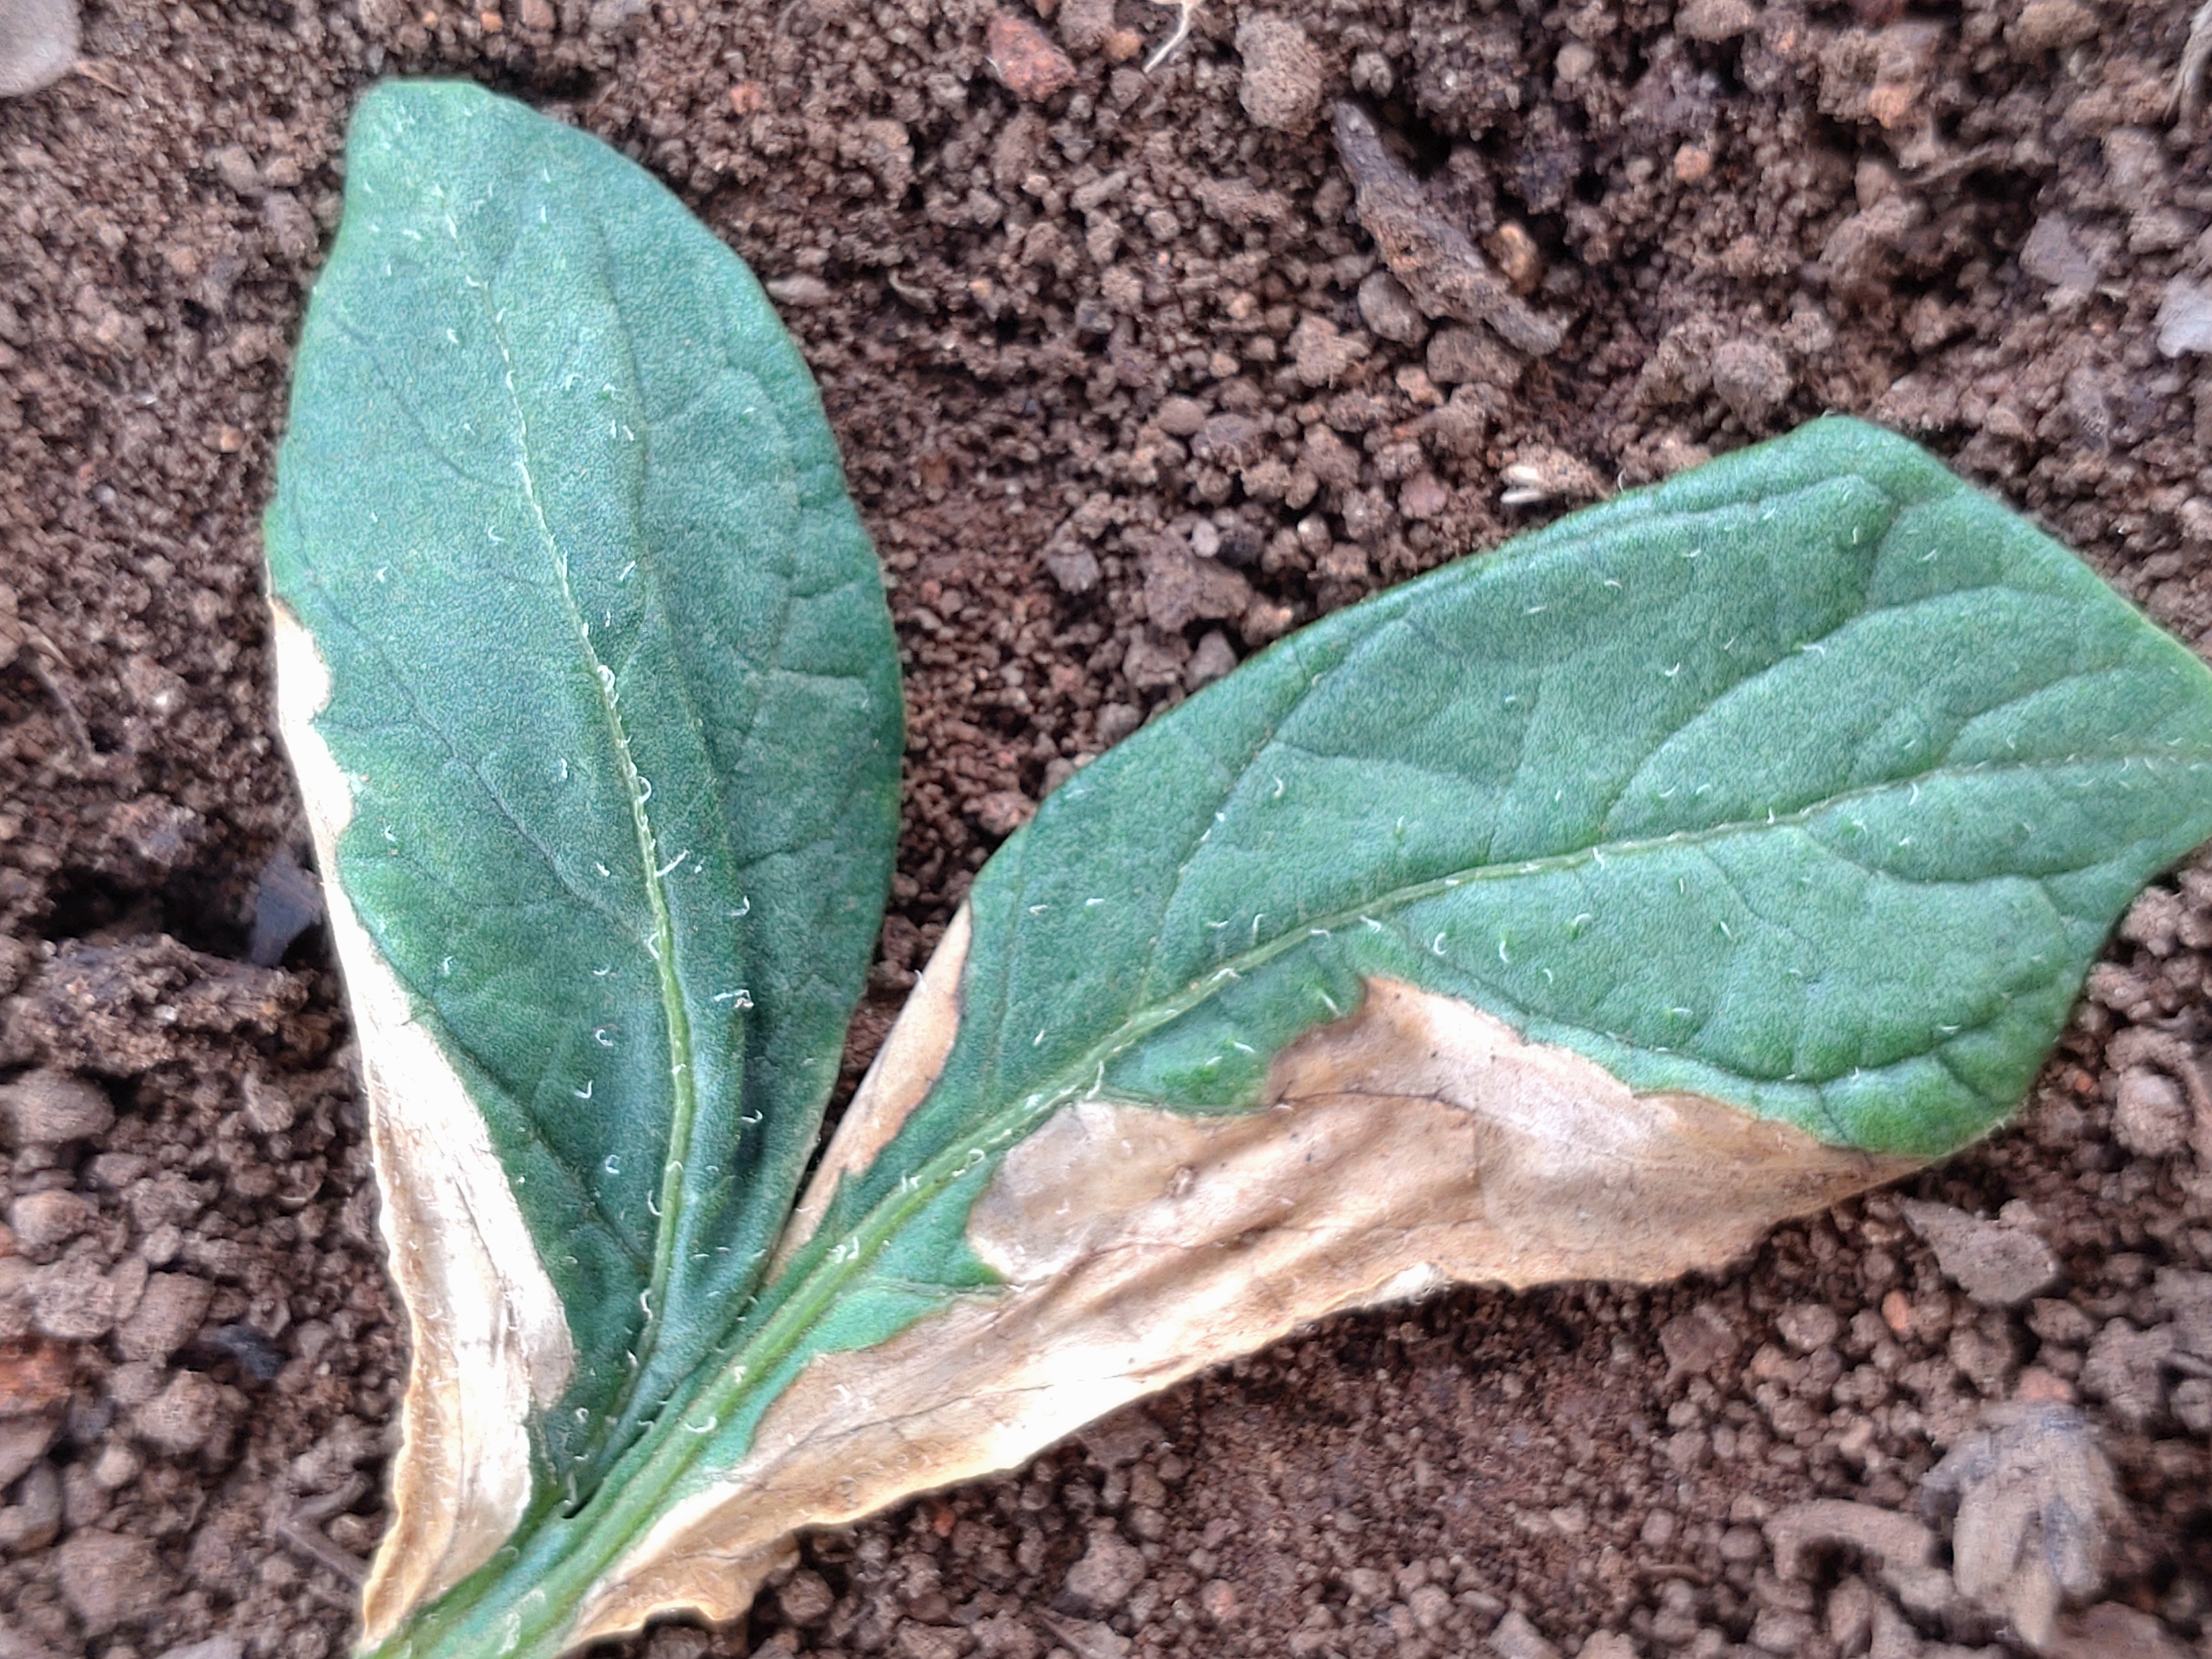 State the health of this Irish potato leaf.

early blight
